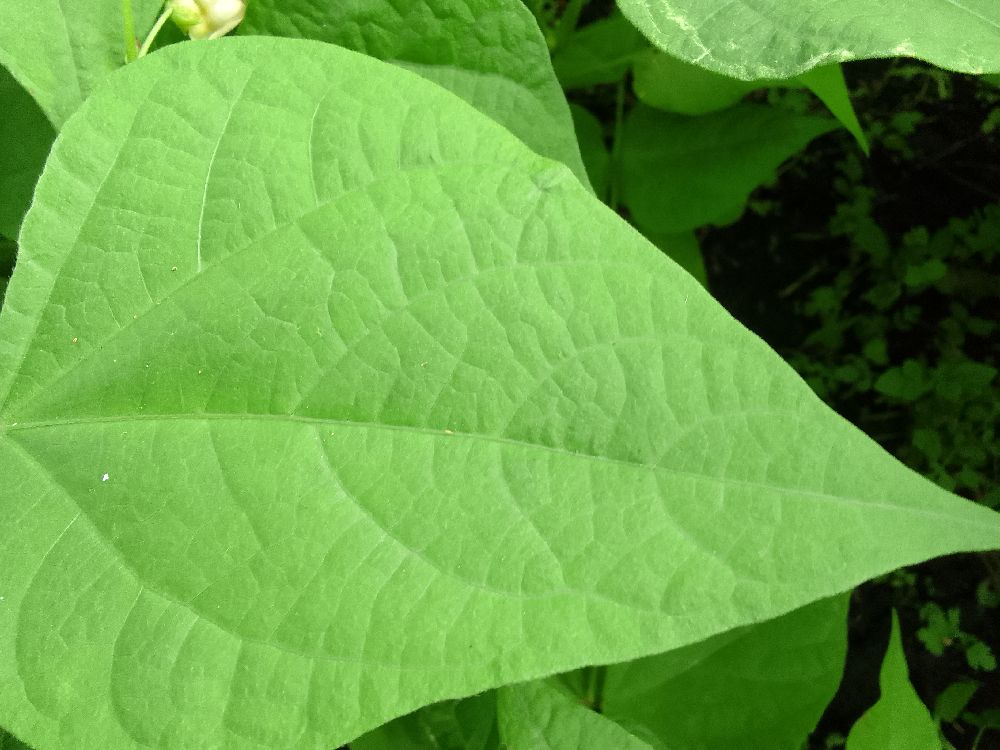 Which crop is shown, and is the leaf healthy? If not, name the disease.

common bean, healthy
